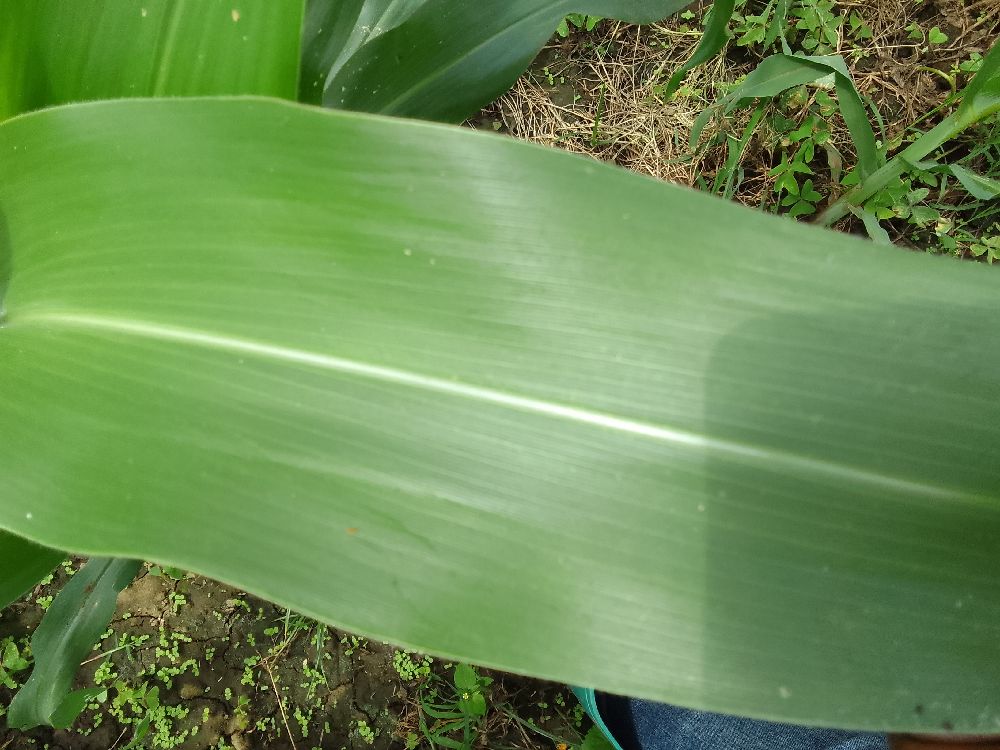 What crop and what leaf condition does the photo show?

maize, healthy
